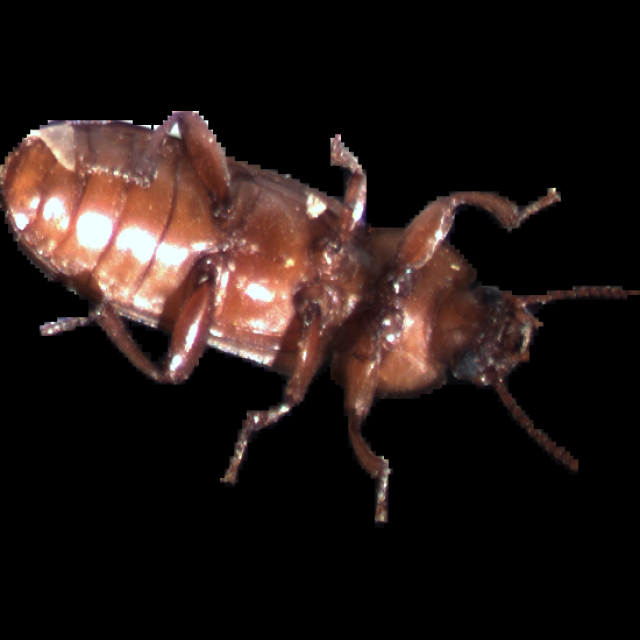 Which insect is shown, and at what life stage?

mealworm beetle
